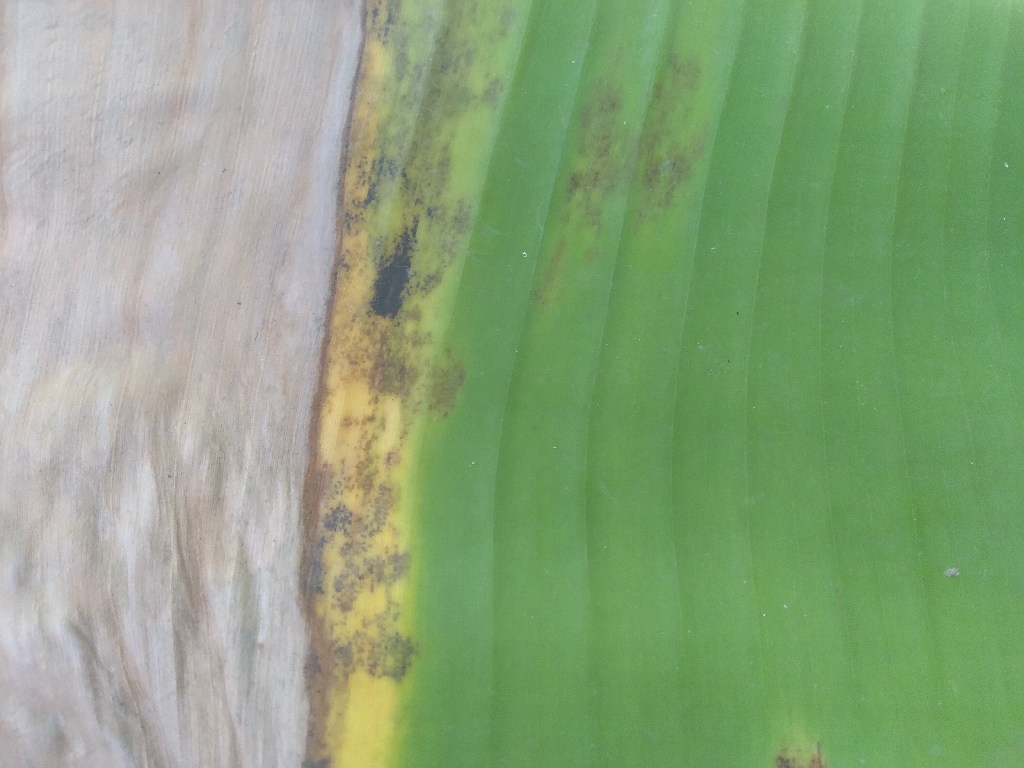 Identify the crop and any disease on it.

banana, black sigatoka
